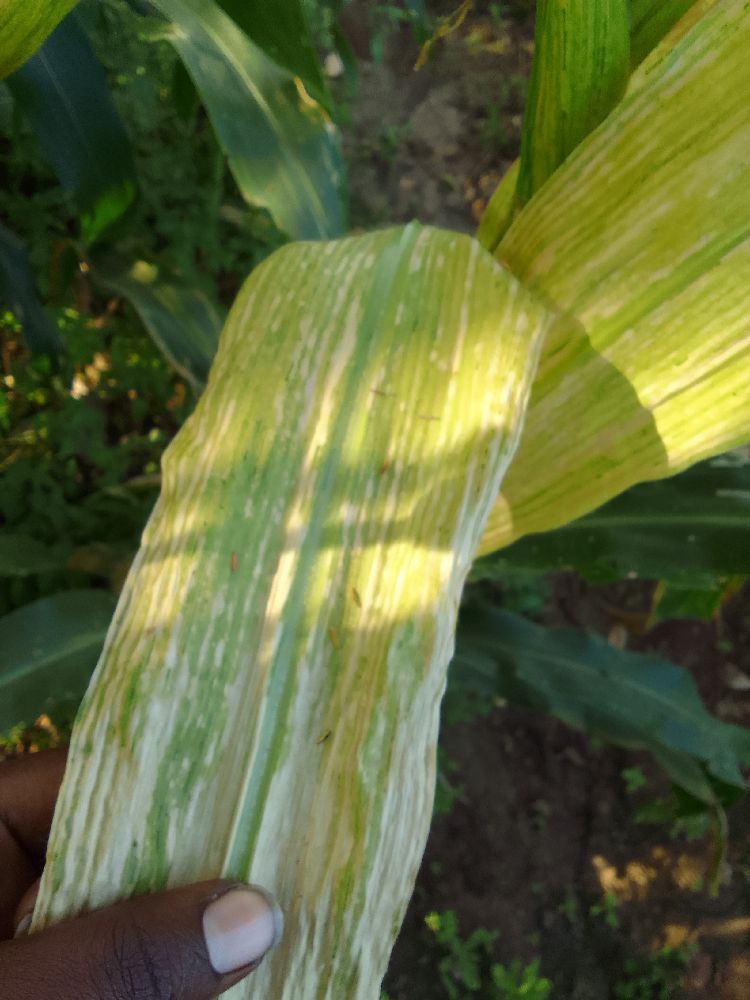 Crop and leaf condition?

maize, maize lethal necrosis
